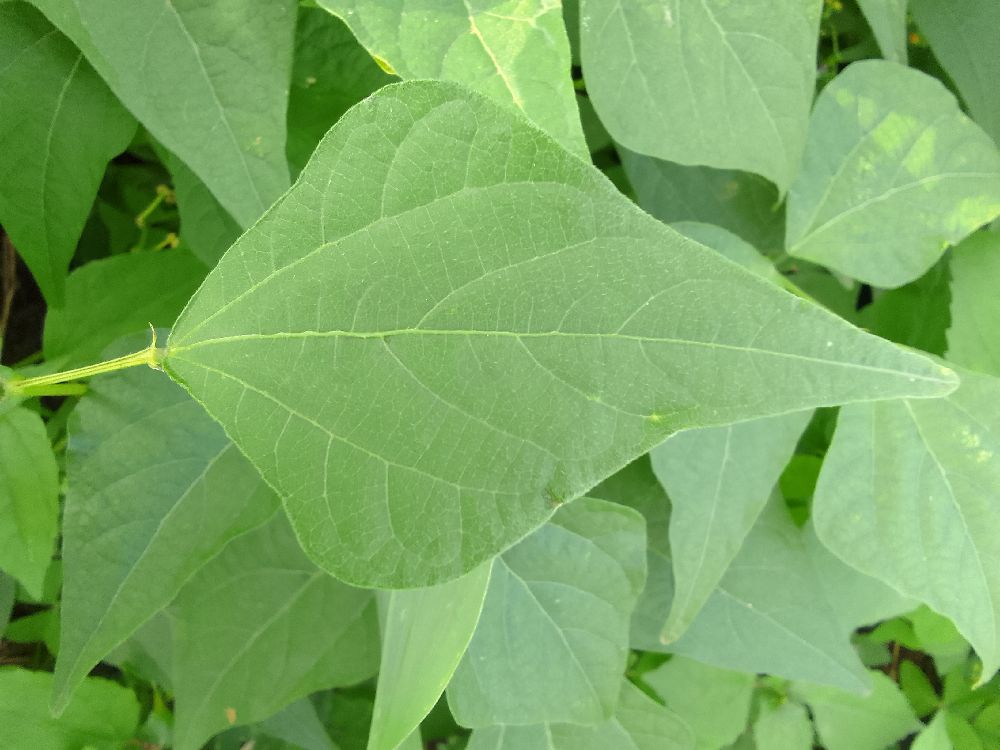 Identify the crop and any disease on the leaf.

common bean, healthy
